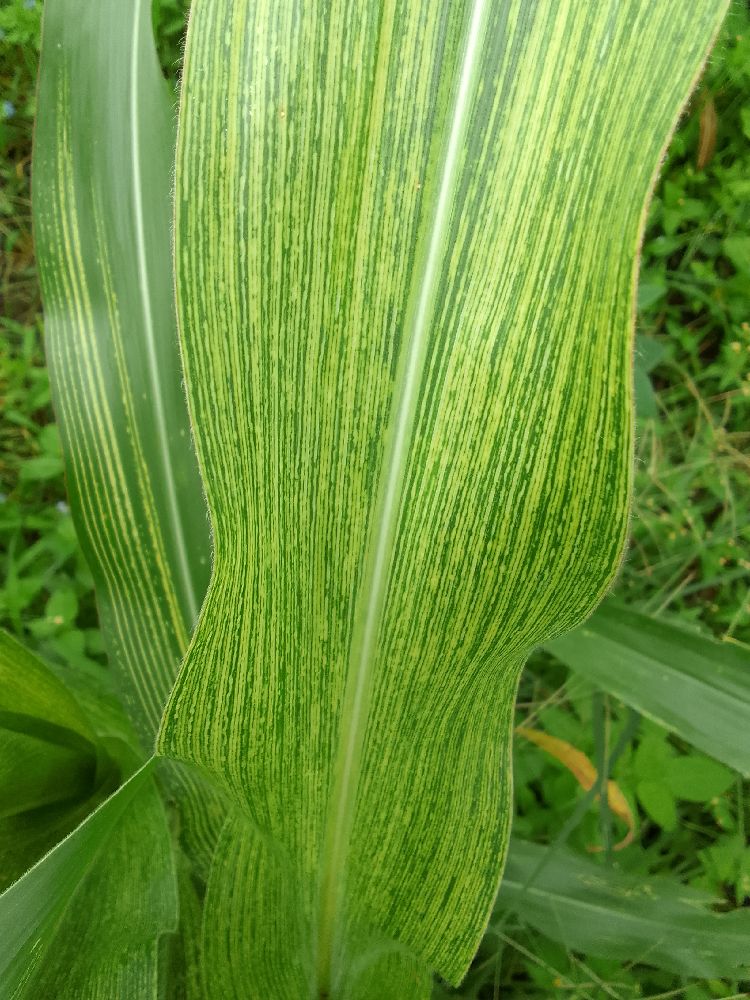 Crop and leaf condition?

maize, maize streak virus
